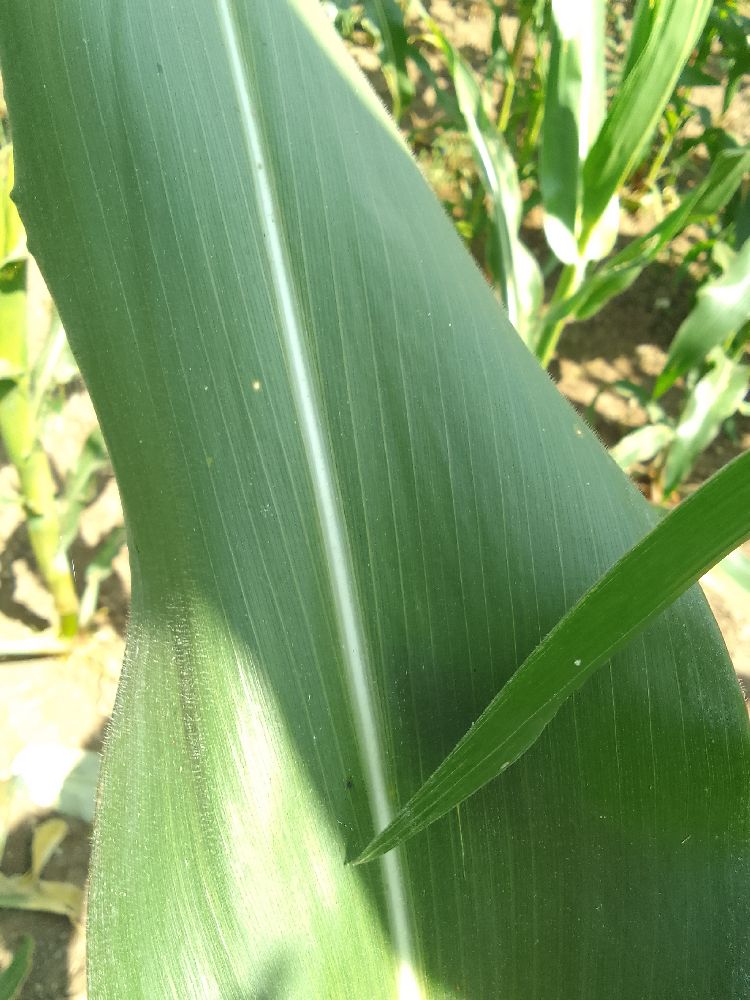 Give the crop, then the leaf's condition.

maize, healthy
